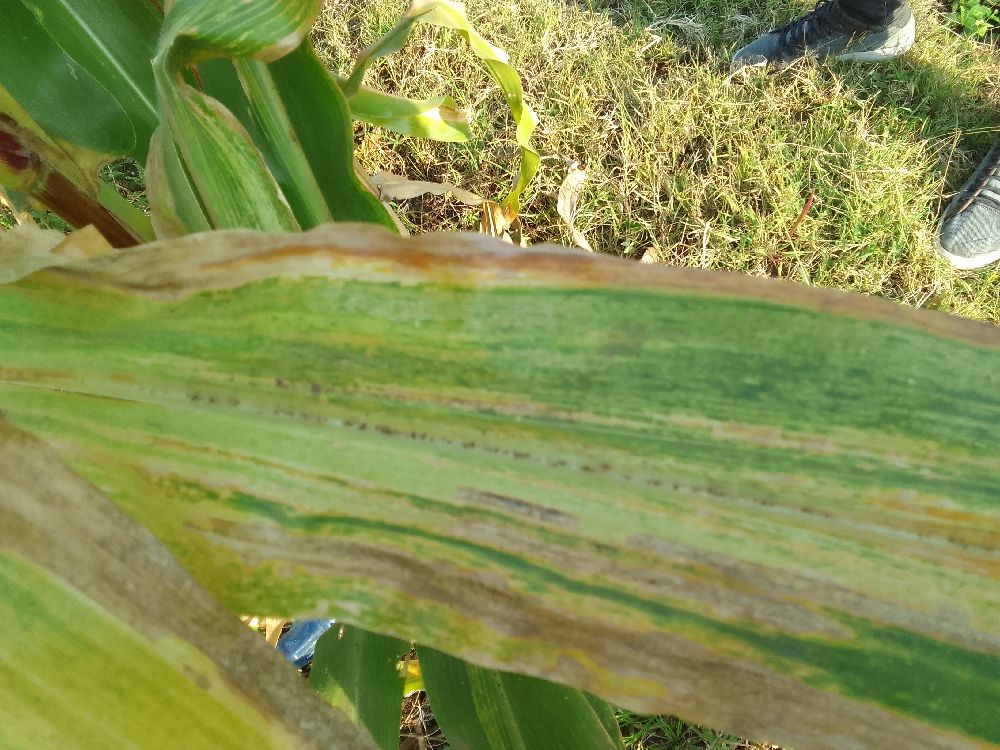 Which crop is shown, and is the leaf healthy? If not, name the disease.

maize, maize lethal necrosis
